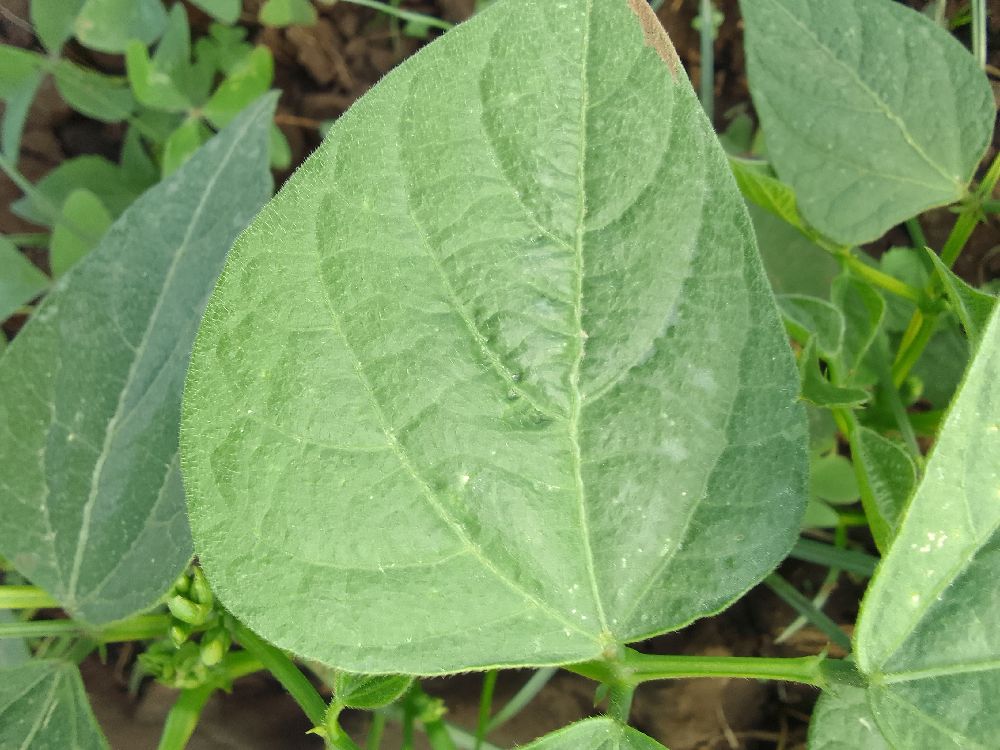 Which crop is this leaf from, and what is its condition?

common bean, healthy
